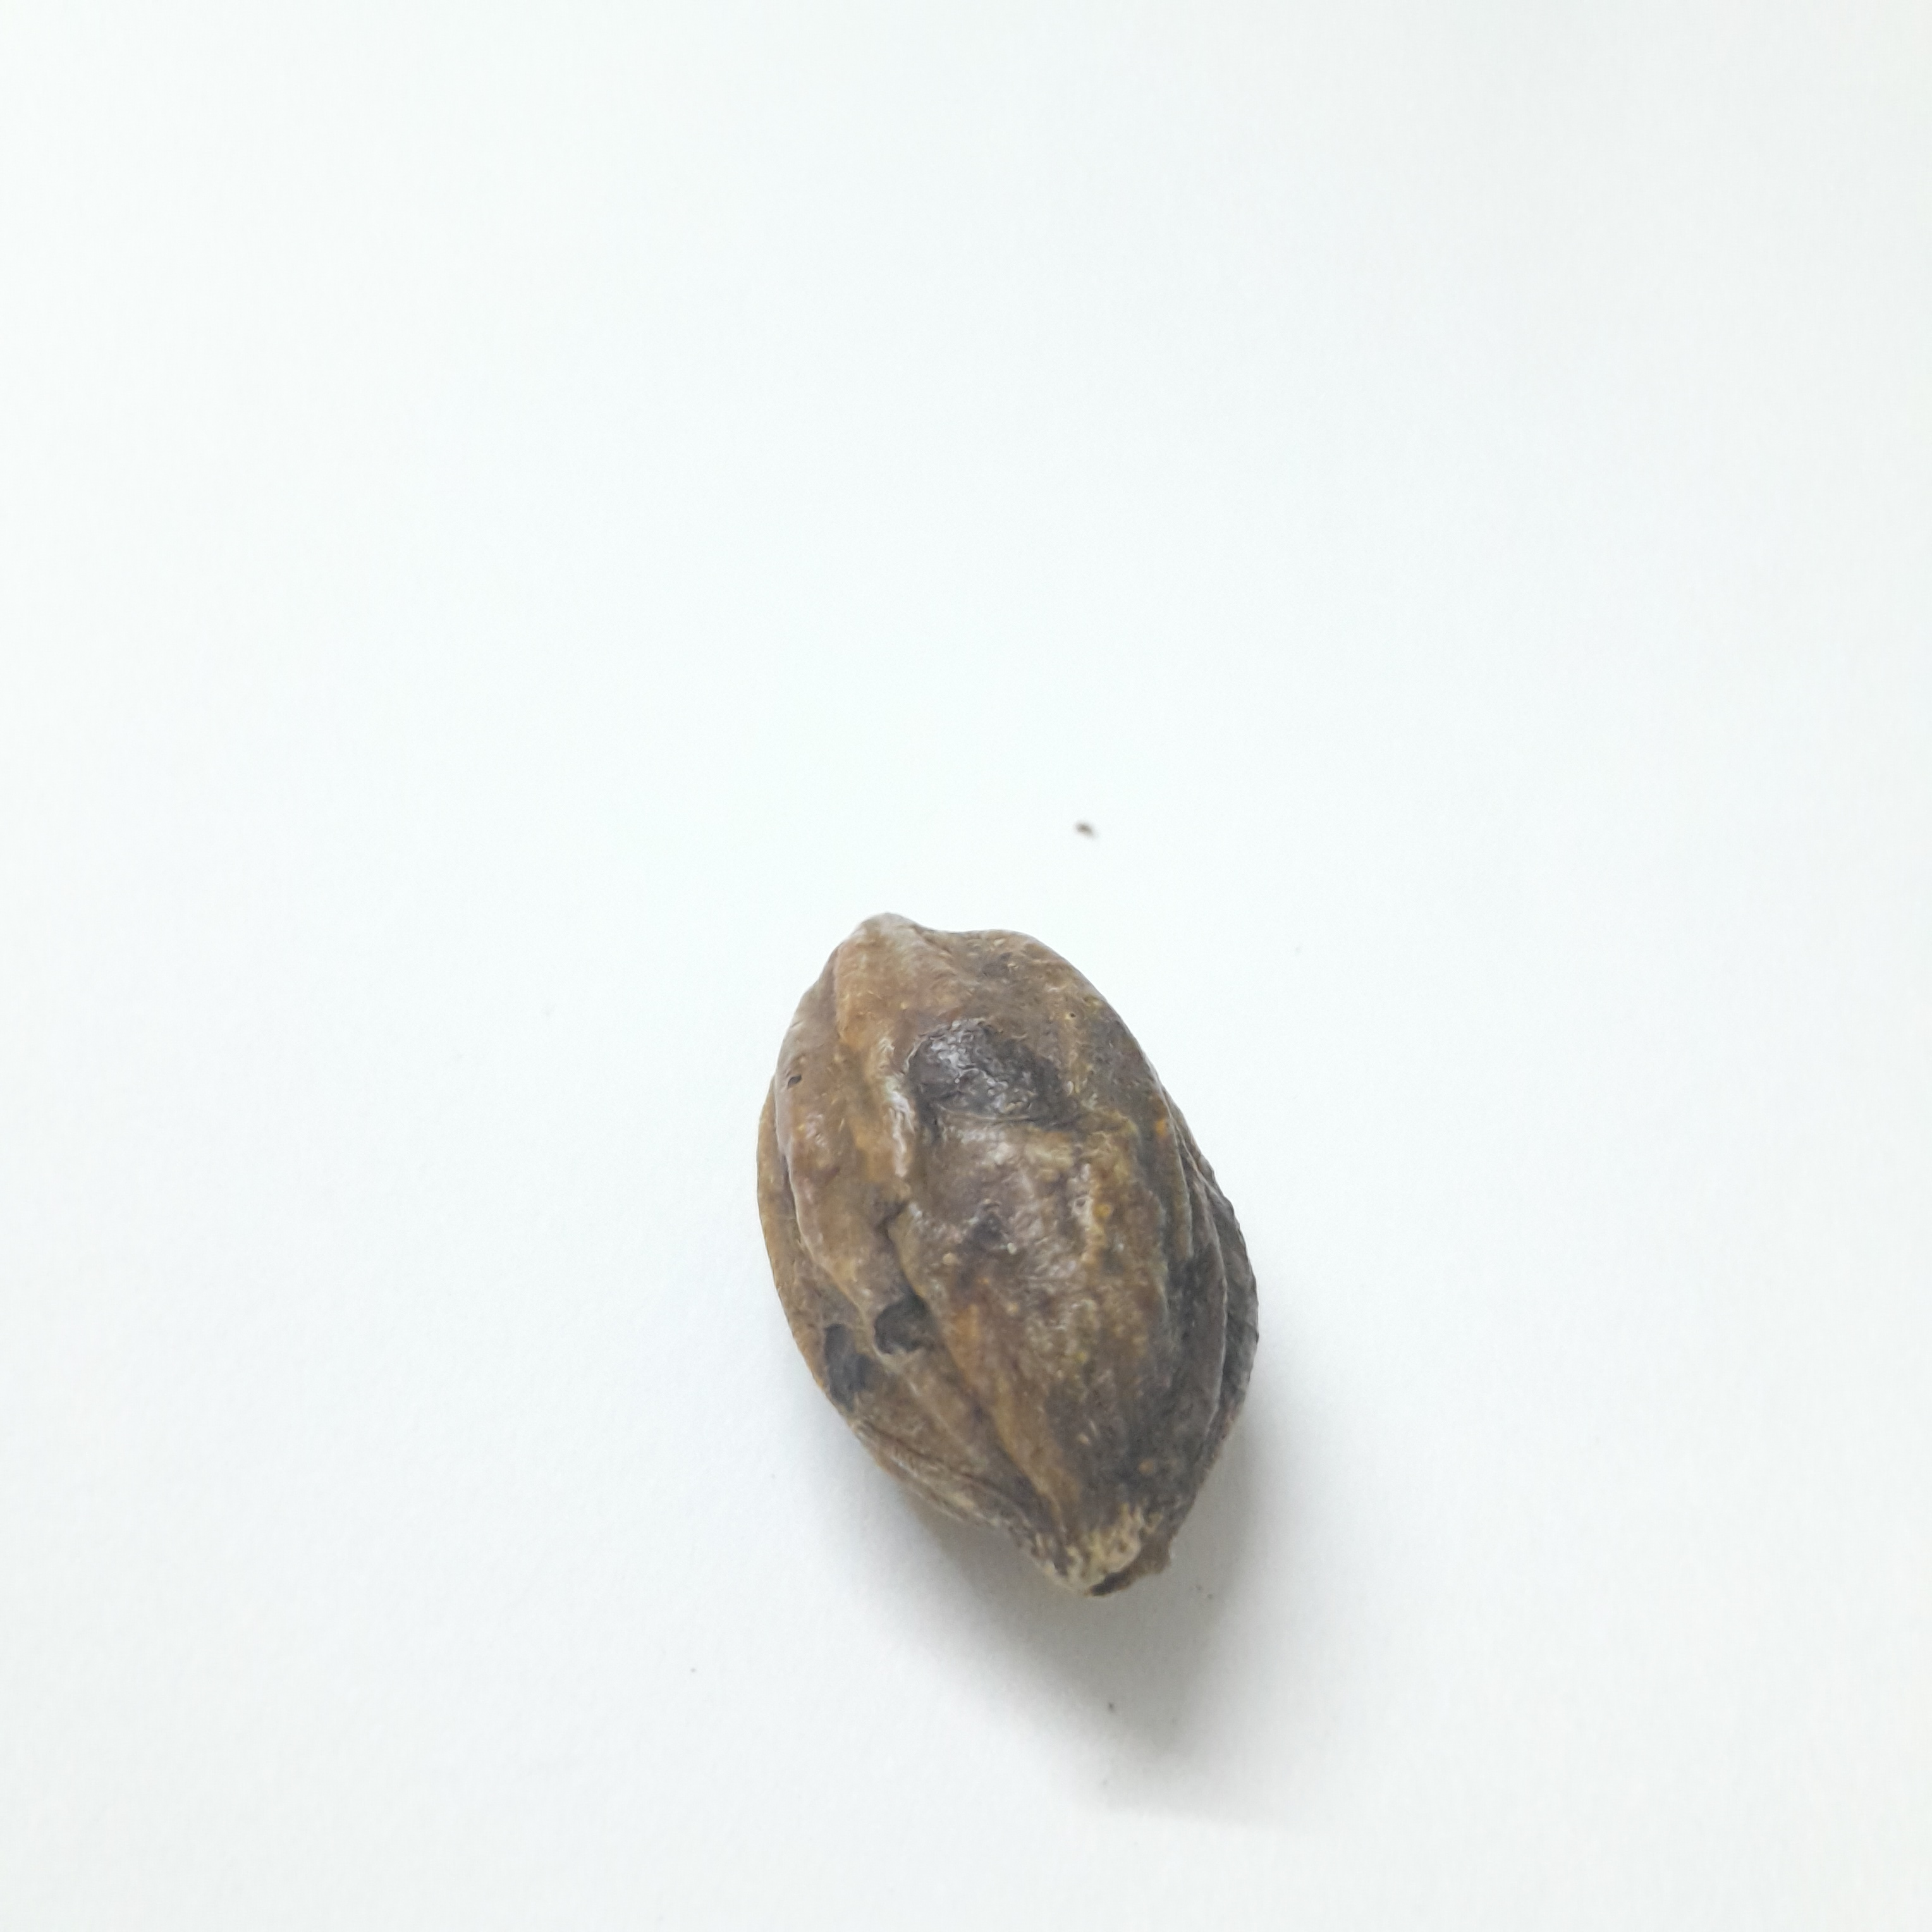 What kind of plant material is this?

hirdaa
